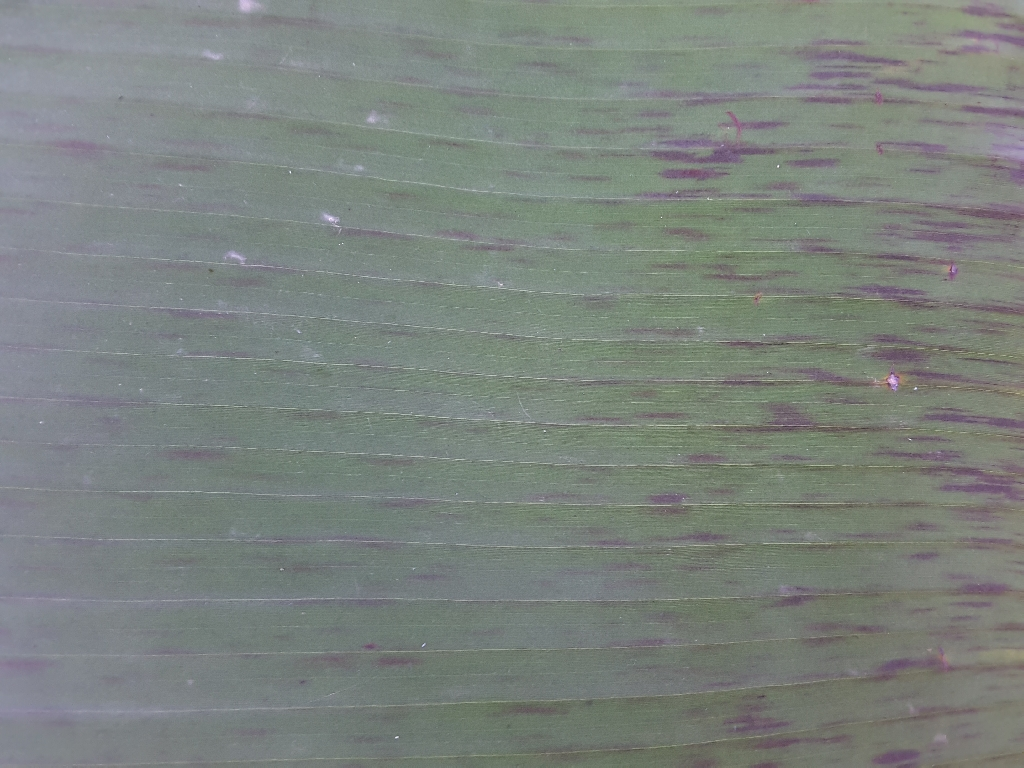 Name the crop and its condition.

banana, black sigatoka
